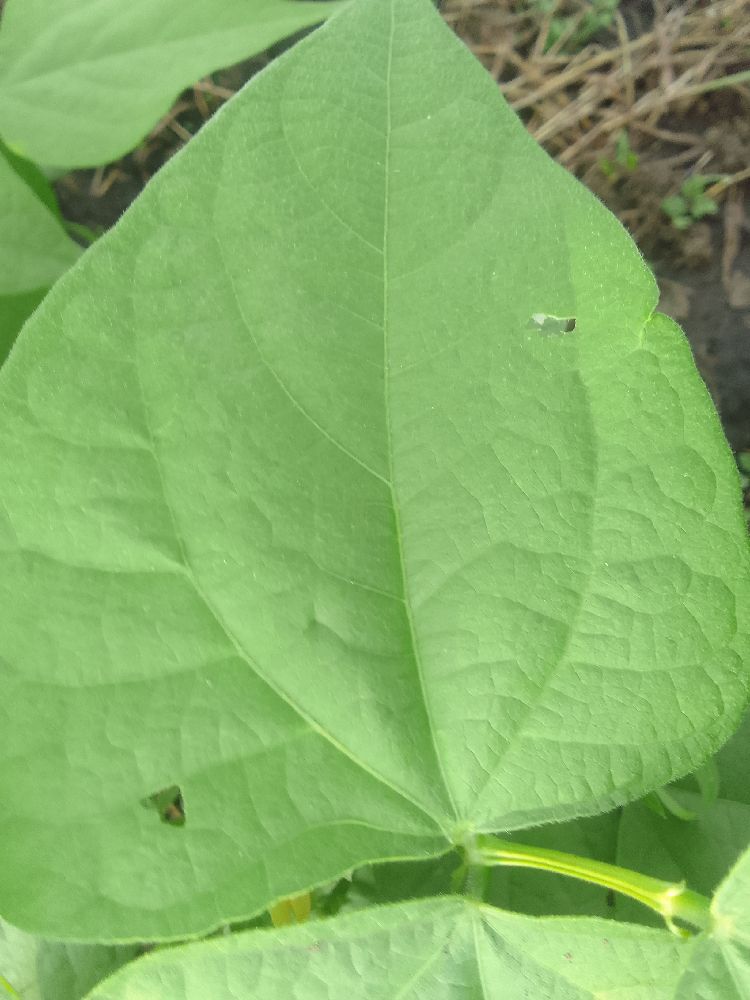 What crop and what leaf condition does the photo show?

common bean, healthy
